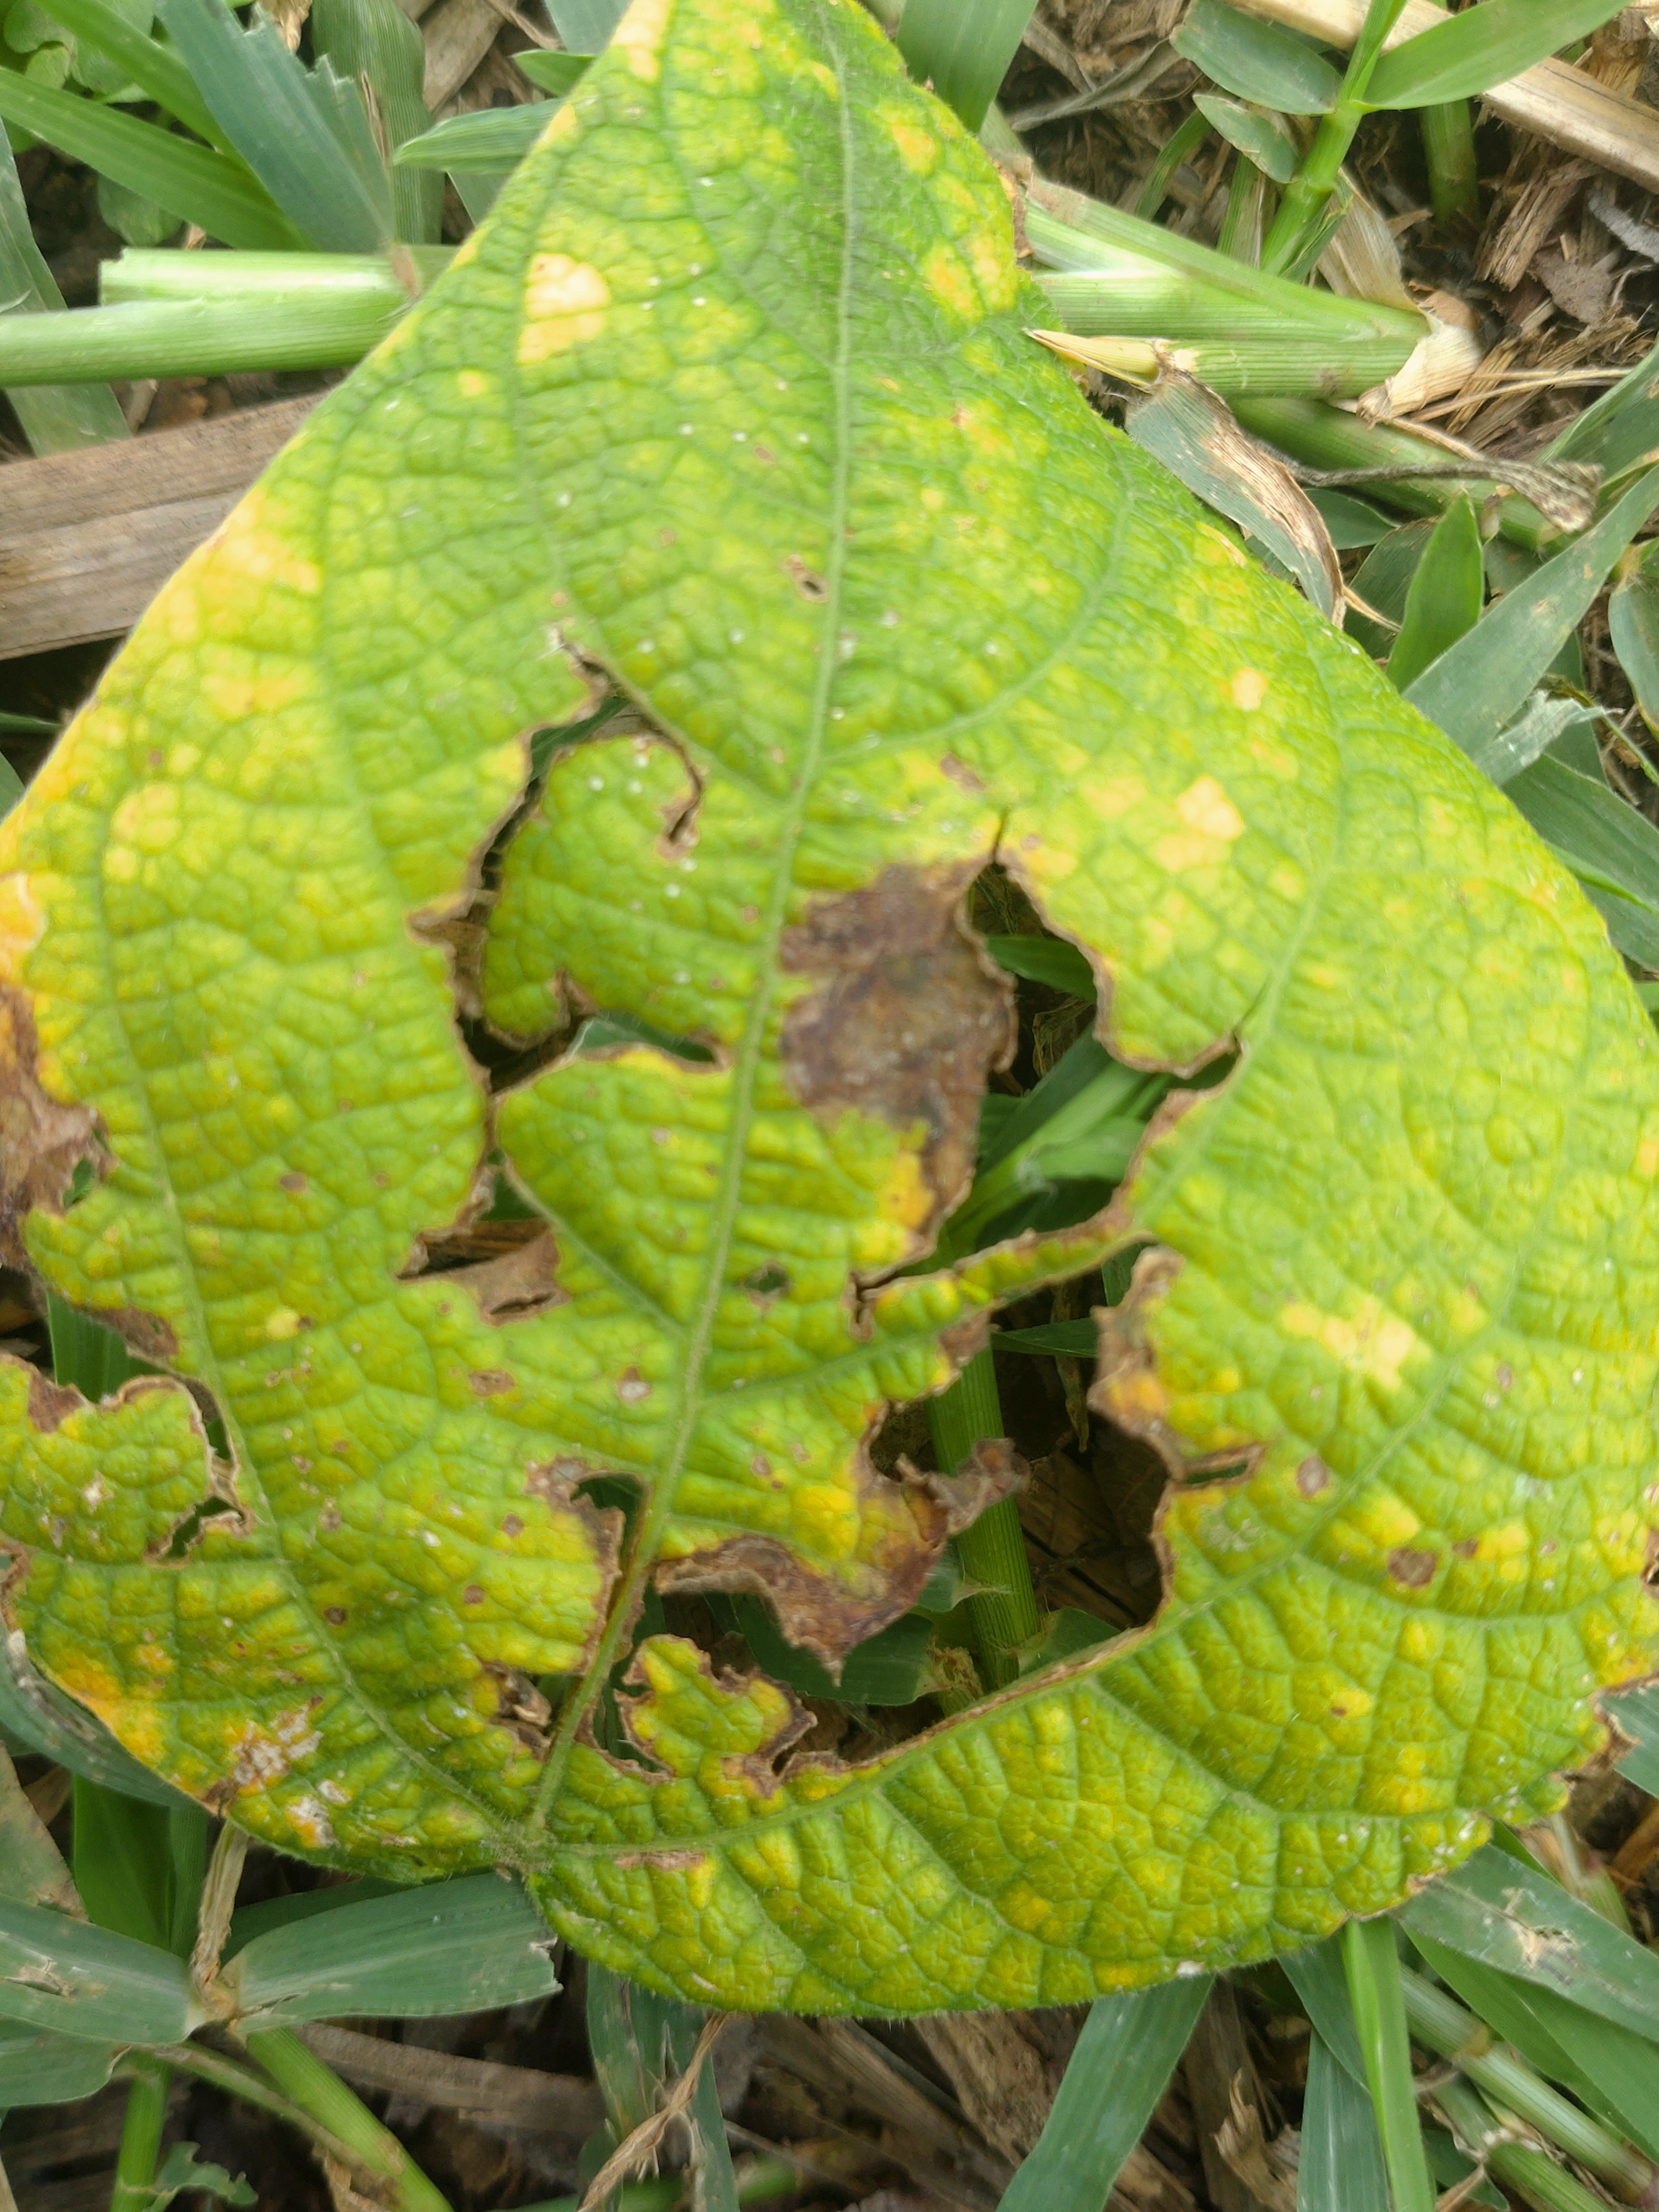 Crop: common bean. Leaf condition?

rust
